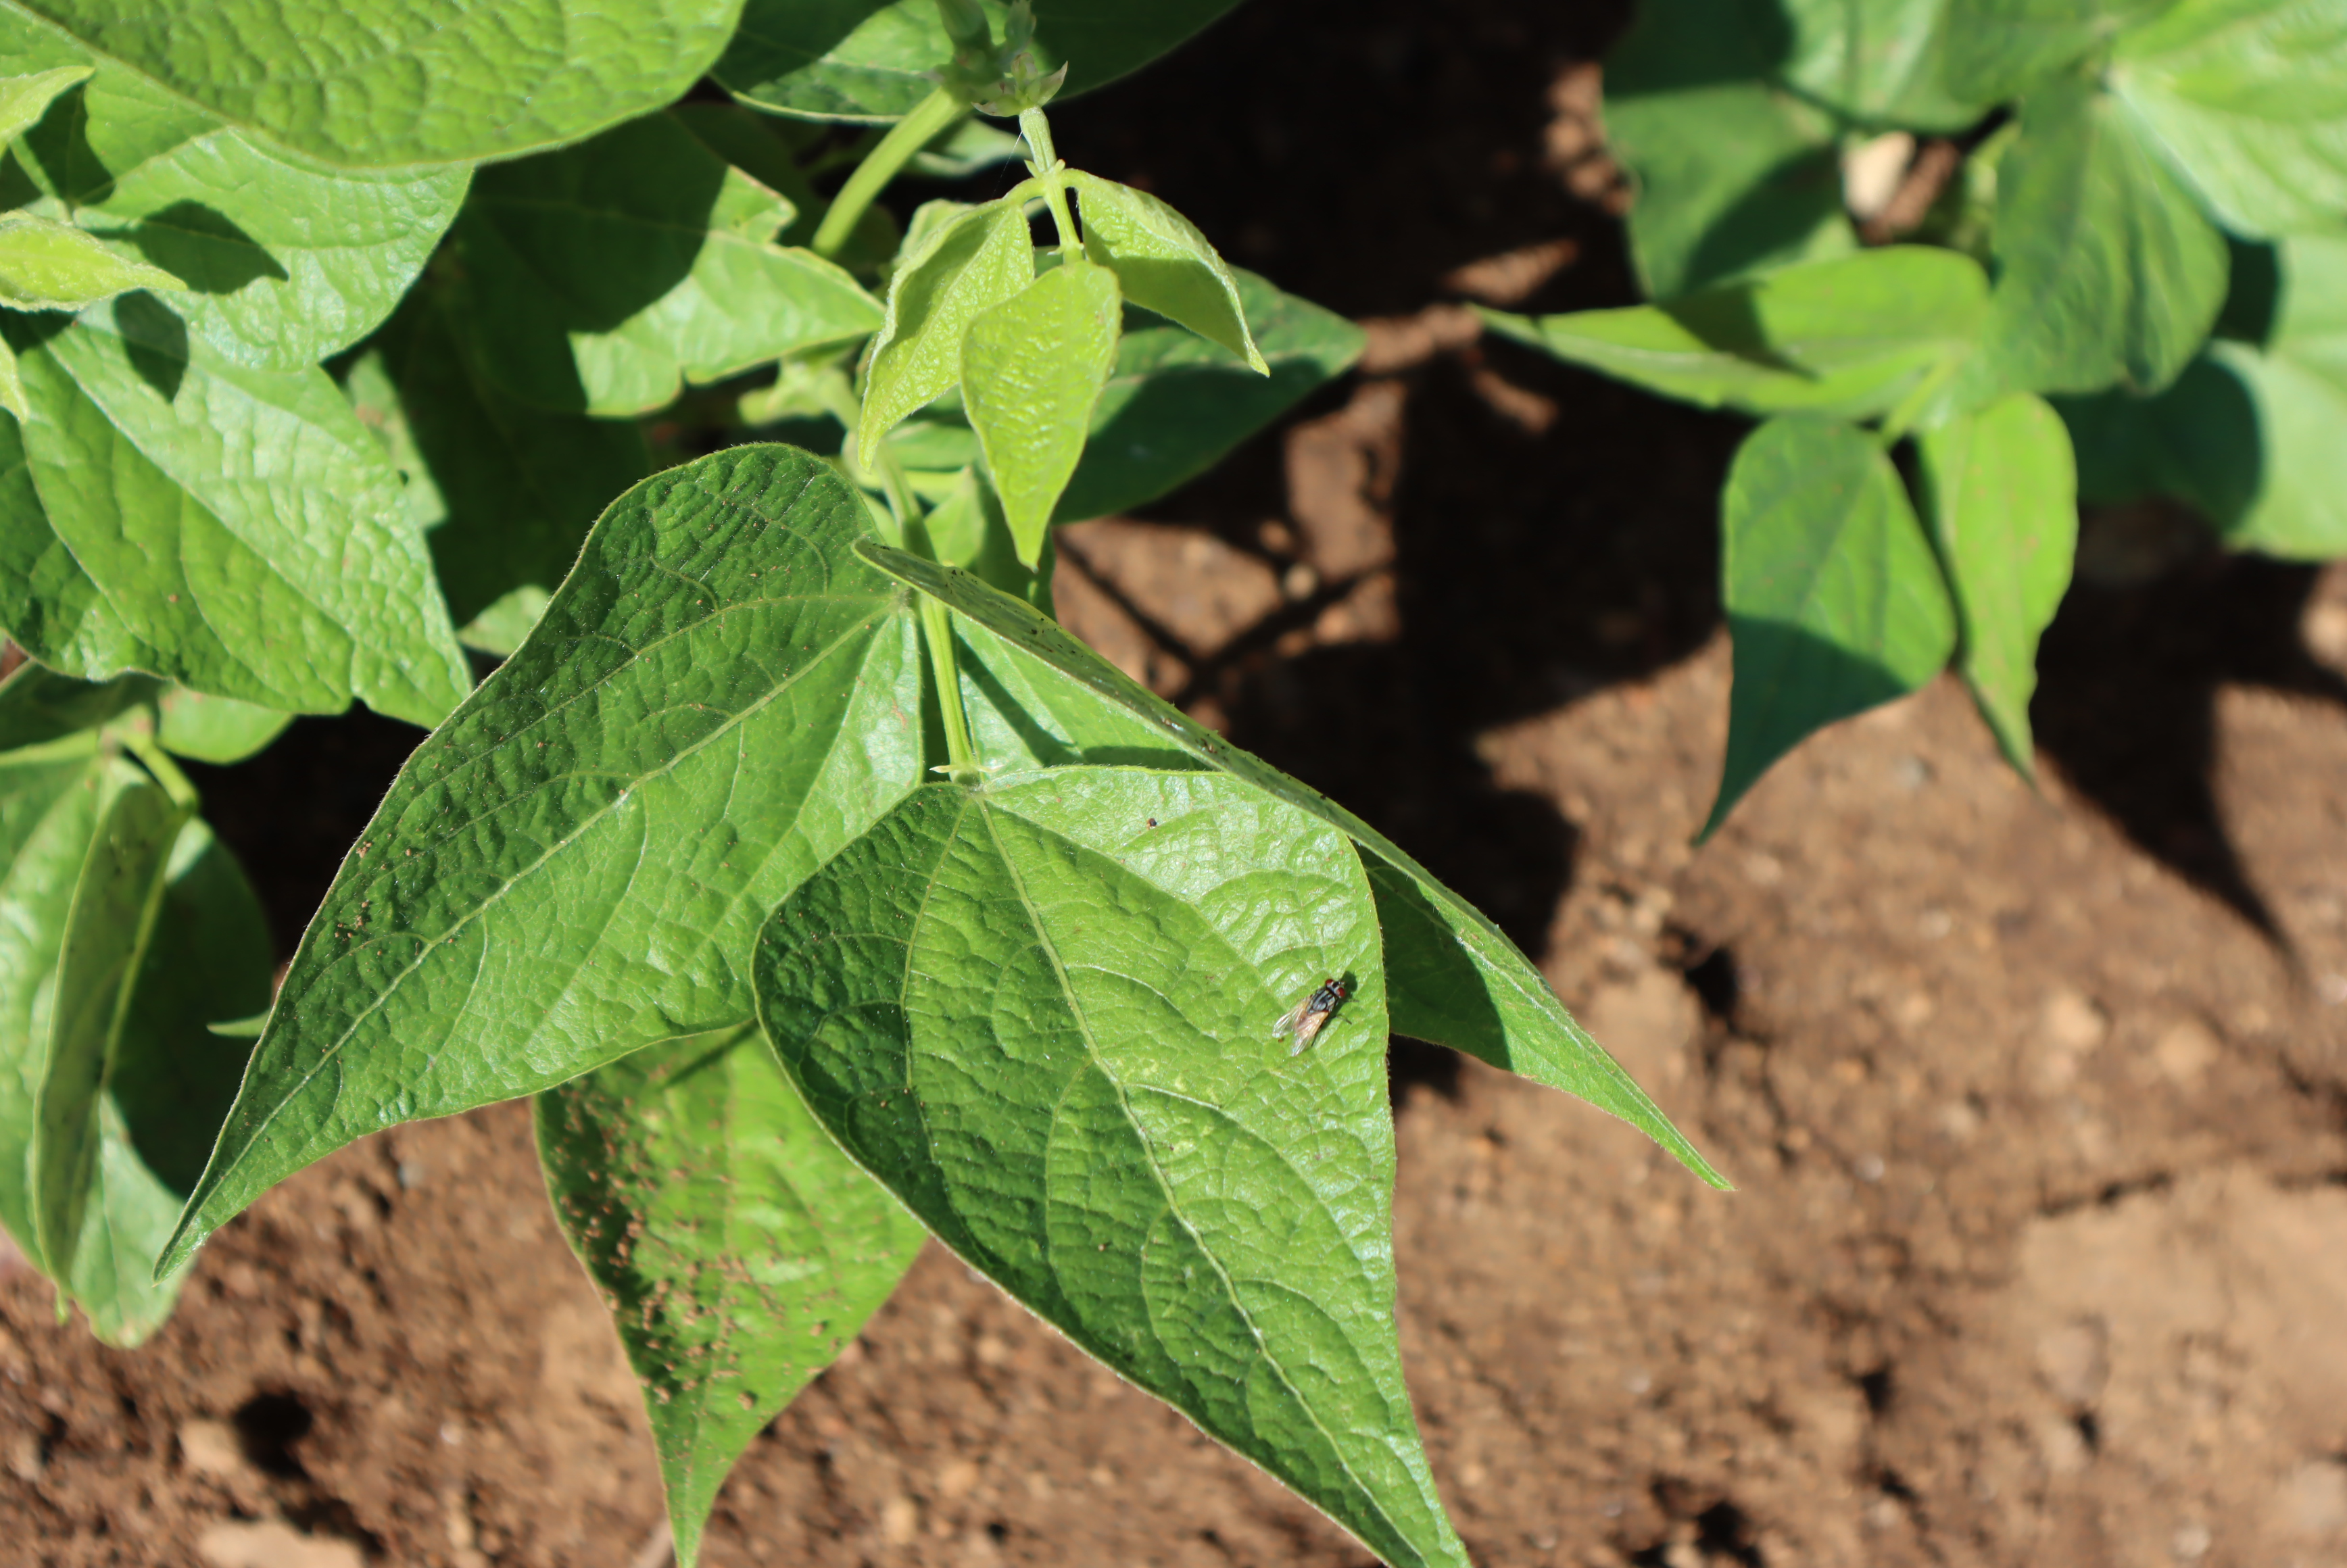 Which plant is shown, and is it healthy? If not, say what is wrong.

peas, healthy
